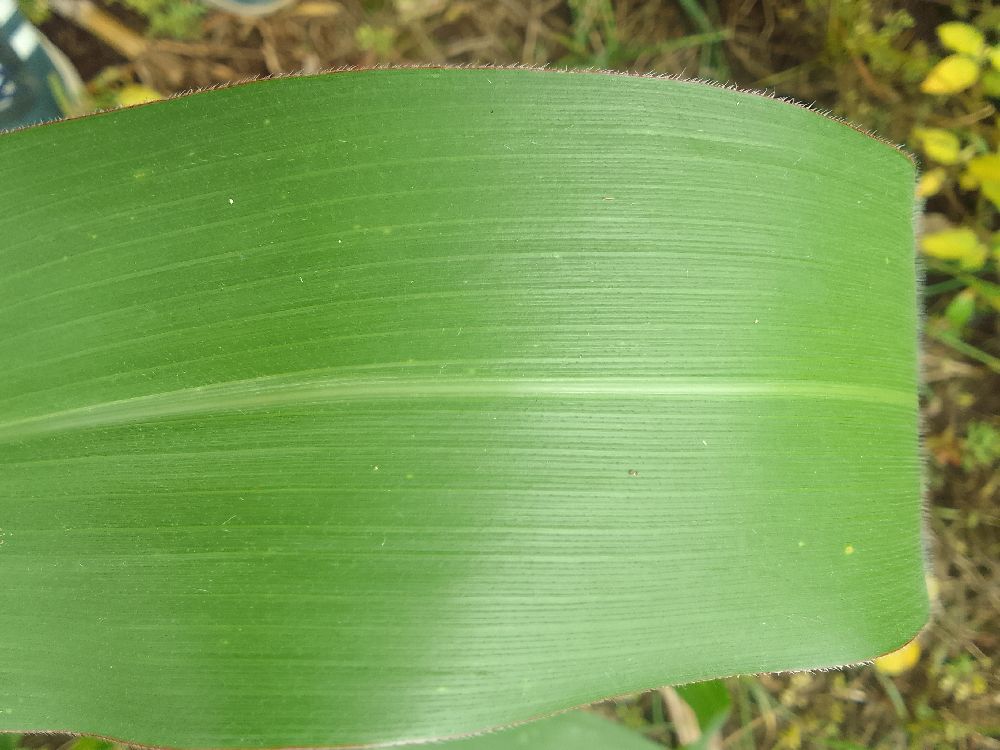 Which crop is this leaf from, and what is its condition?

maize, healthy
